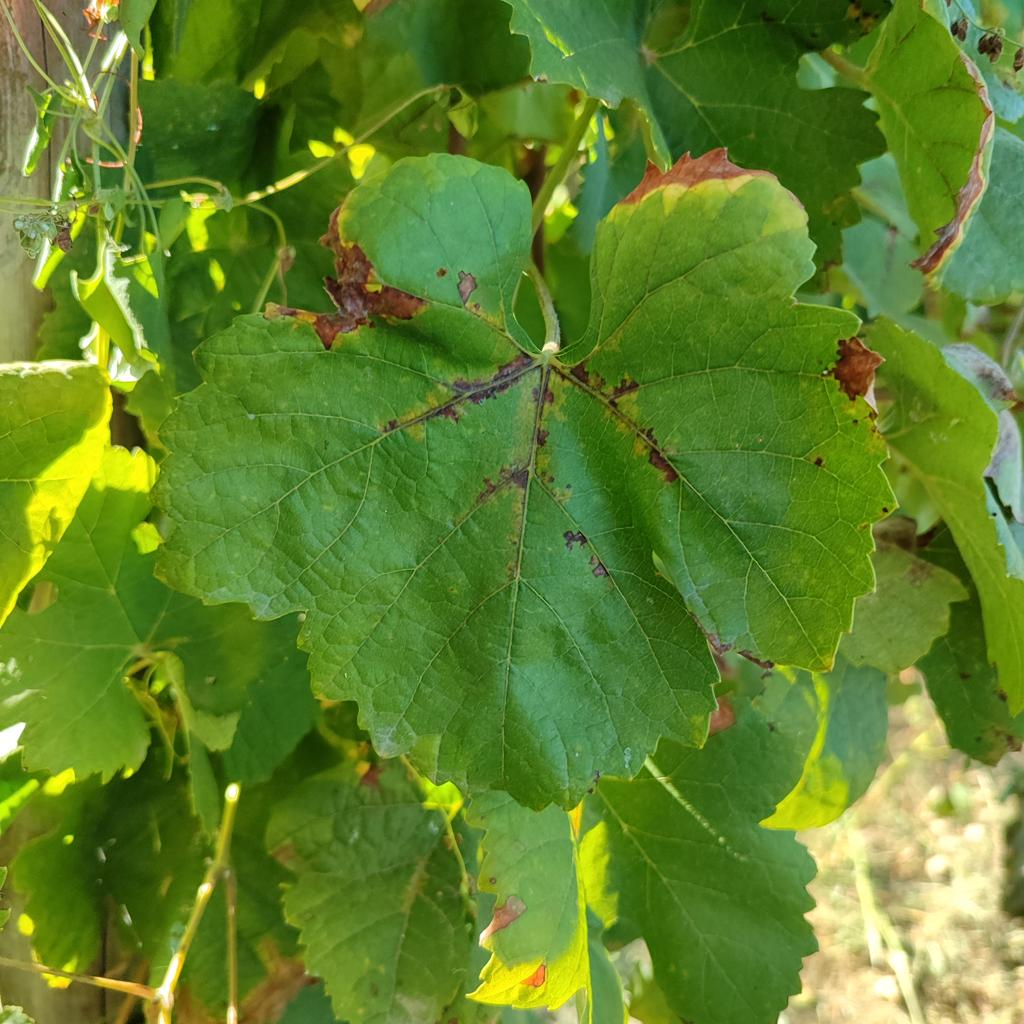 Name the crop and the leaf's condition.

grapevine, downy mildew
